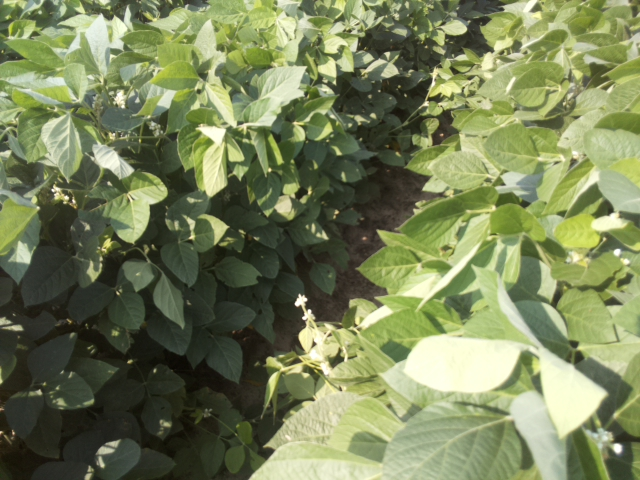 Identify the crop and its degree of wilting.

soybean, leaflets folding inward at secondary pulvinus with no turgor loss in leaflets or petioles
